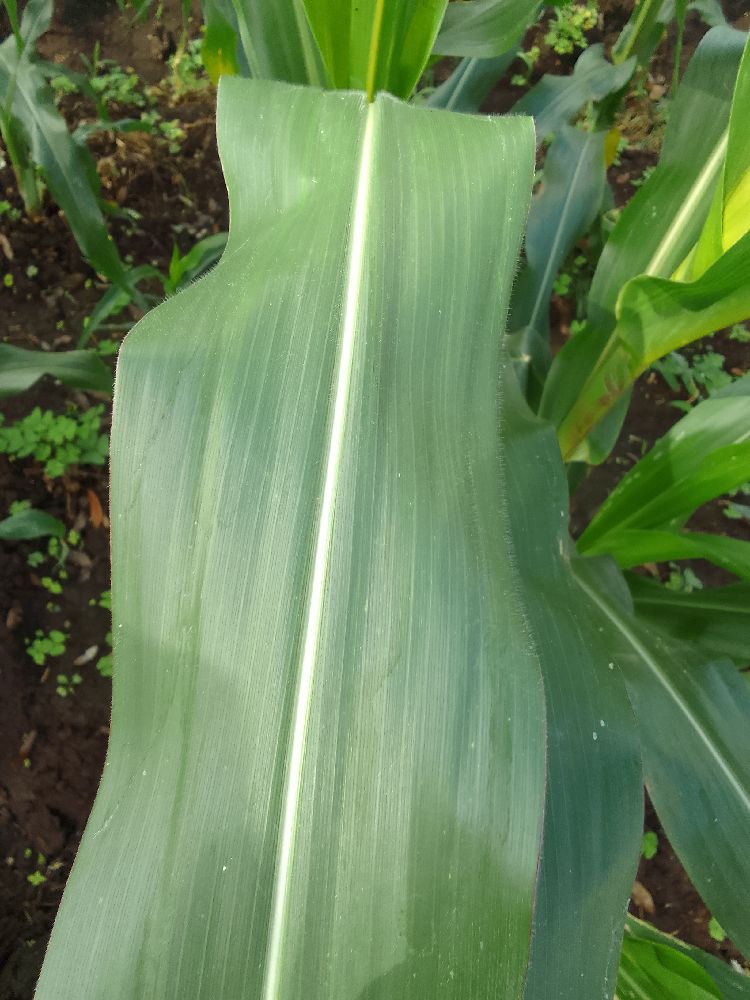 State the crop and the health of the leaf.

maize, healthy
